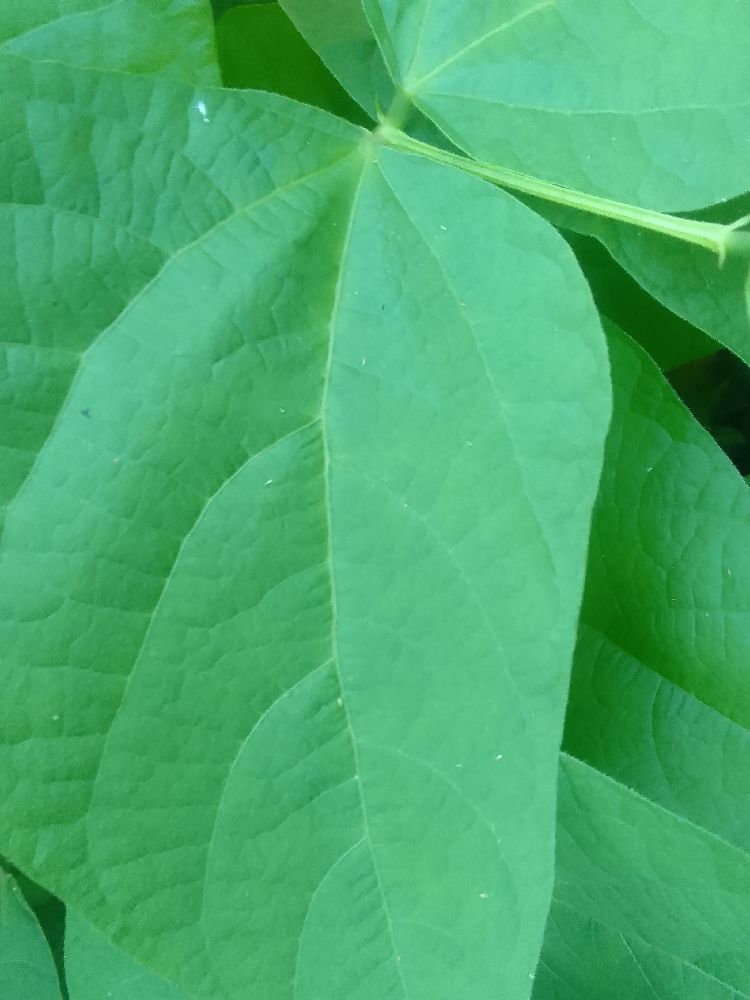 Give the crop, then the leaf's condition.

common bean, healthy
